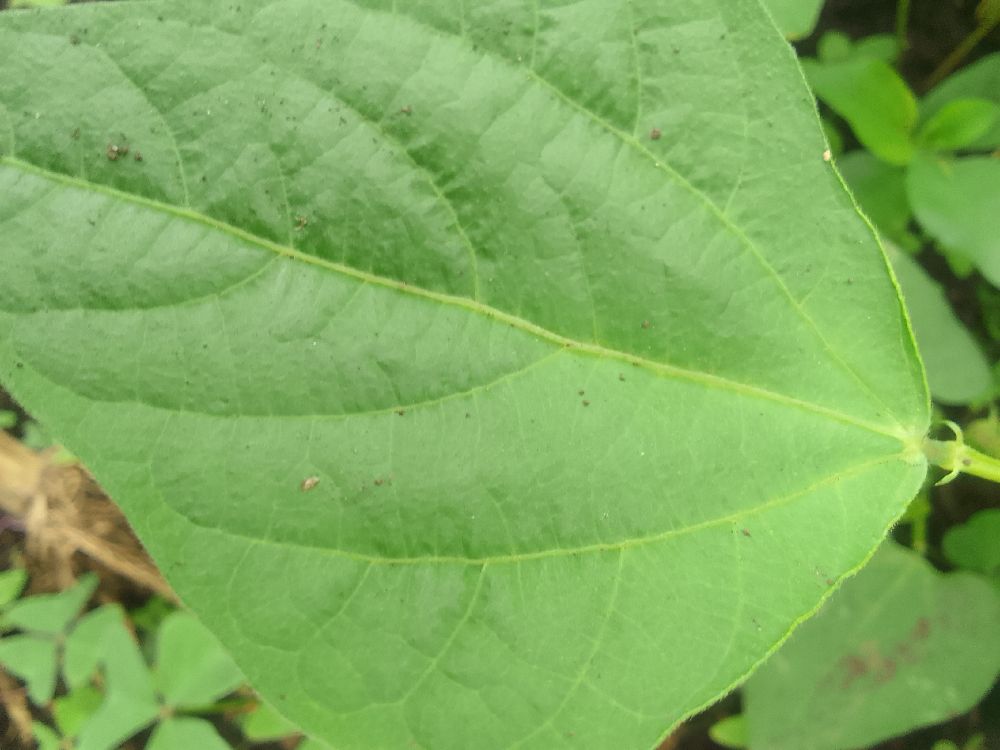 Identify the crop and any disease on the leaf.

common bean, healthy
